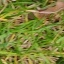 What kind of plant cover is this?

grass
